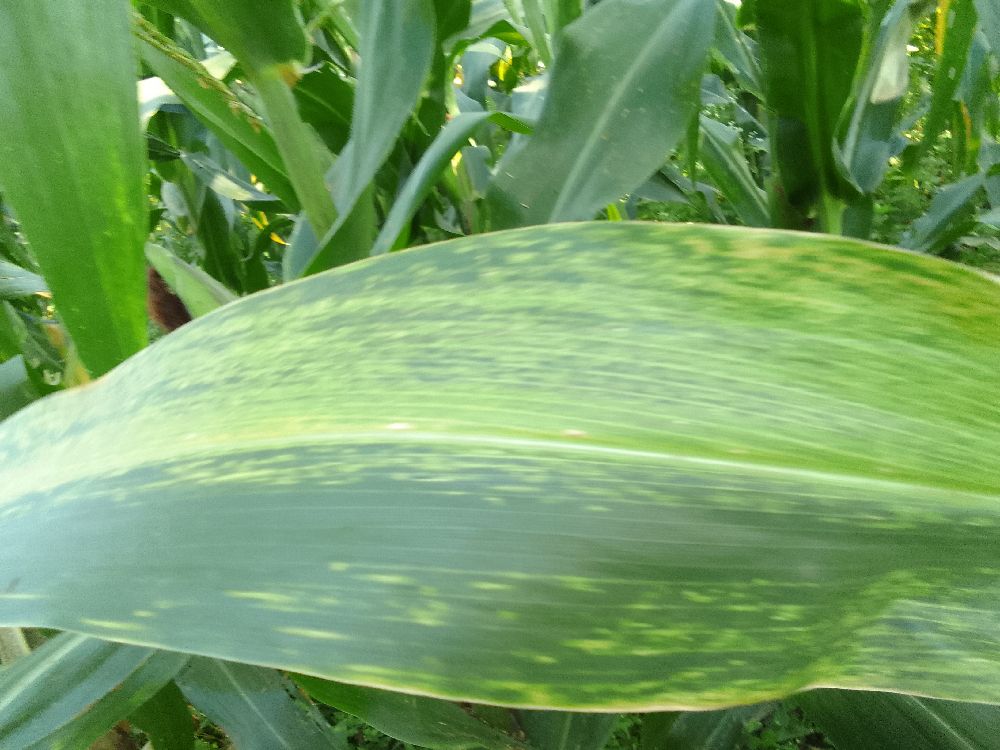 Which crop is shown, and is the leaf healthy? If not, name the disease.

maize, maize lethal necrosis
